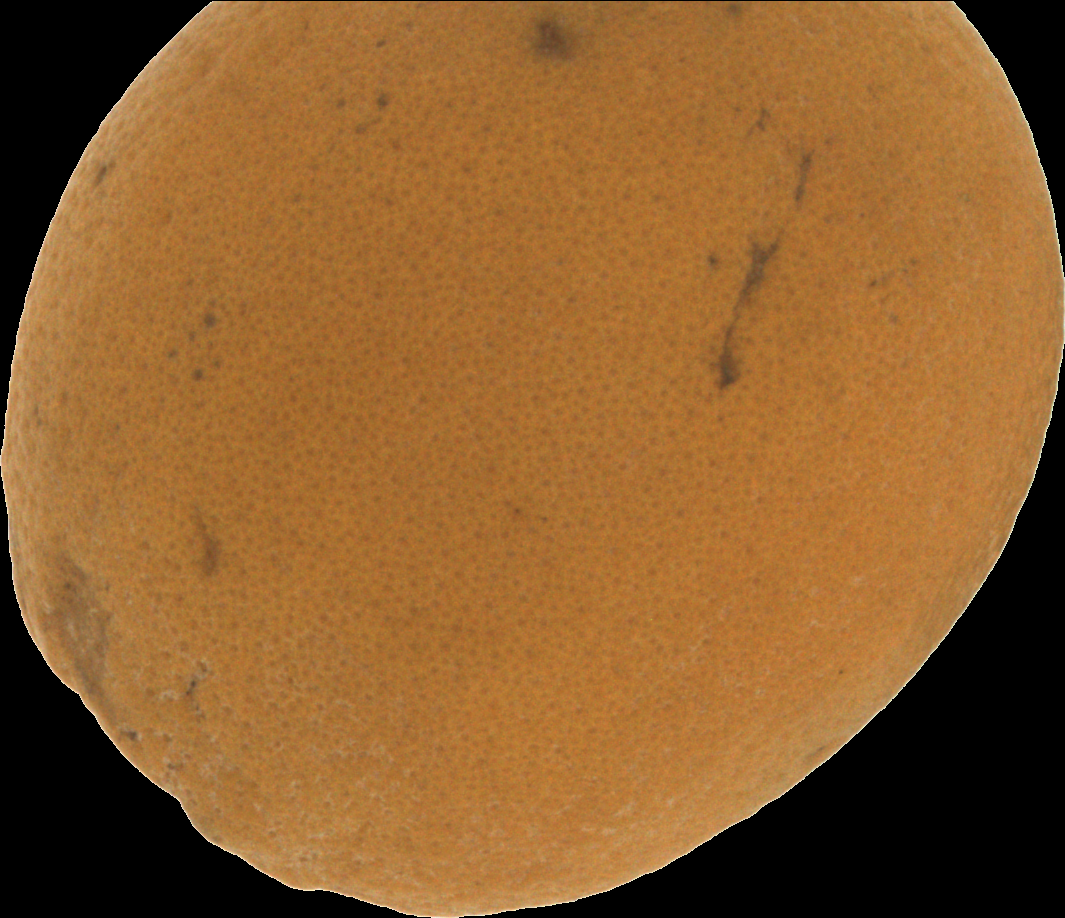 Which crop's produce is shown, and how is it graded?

orange, bad
